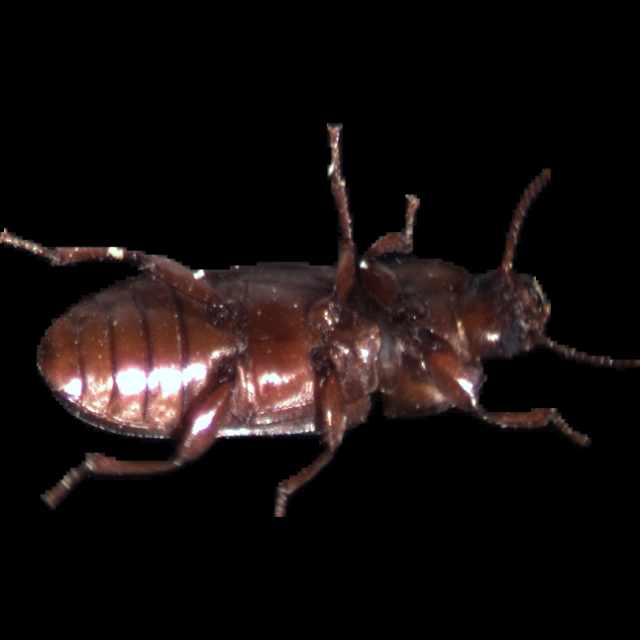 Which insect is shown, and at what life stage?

mealworm beetle
